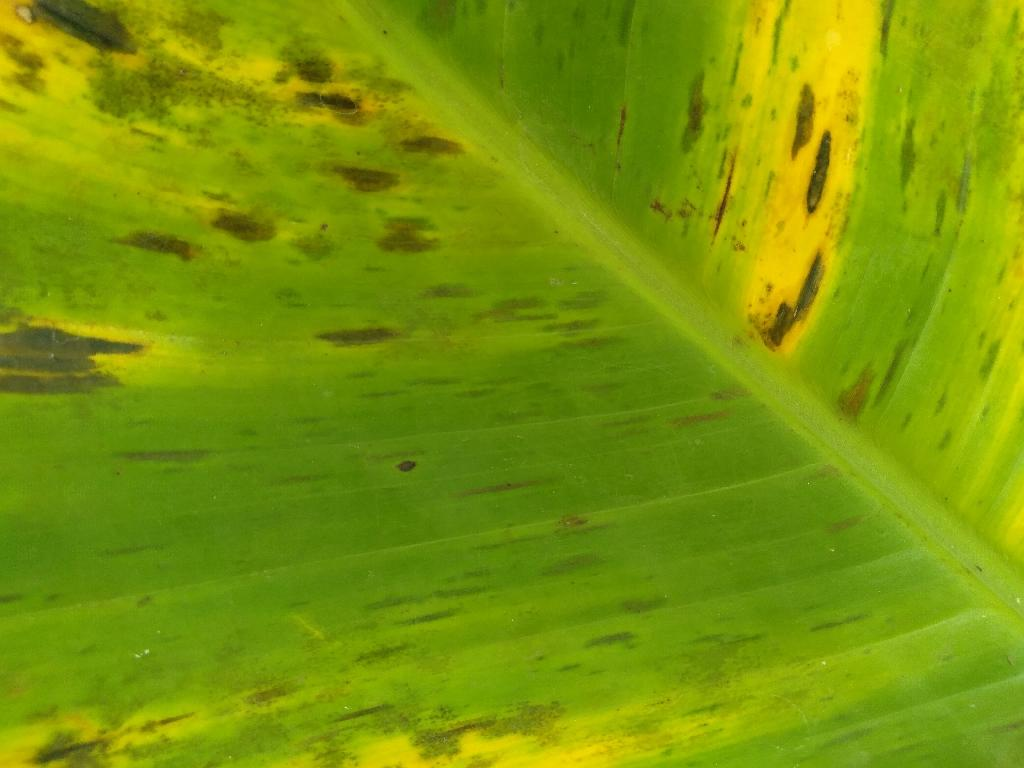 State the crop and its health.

banana, black sigatoka
